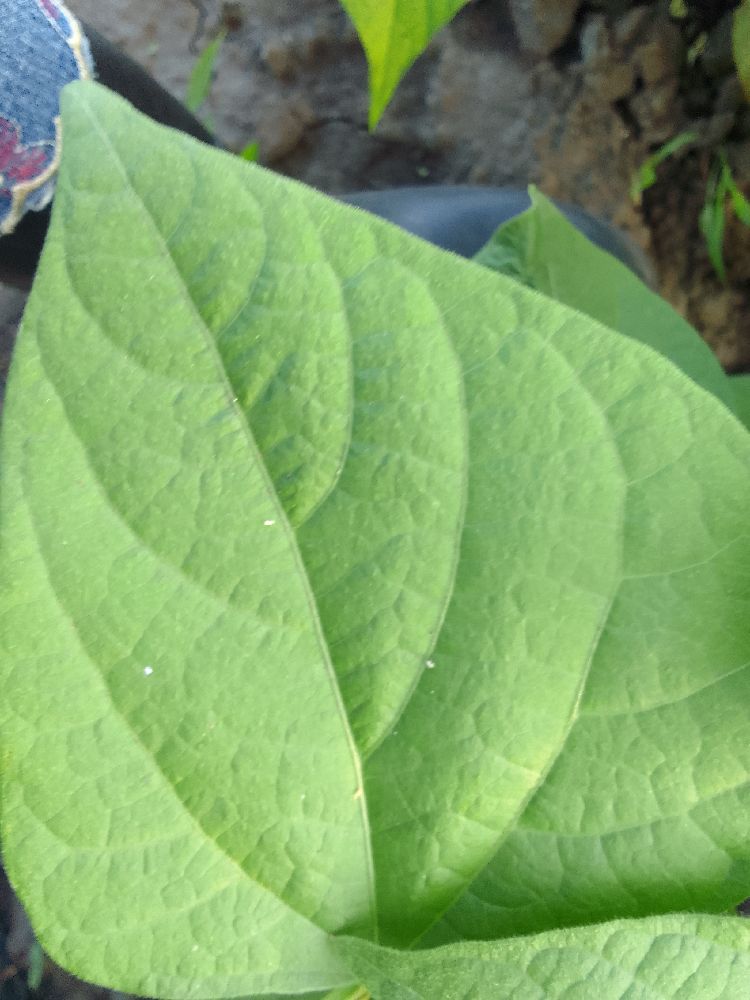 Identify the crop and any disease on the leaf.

common bean, healthy
